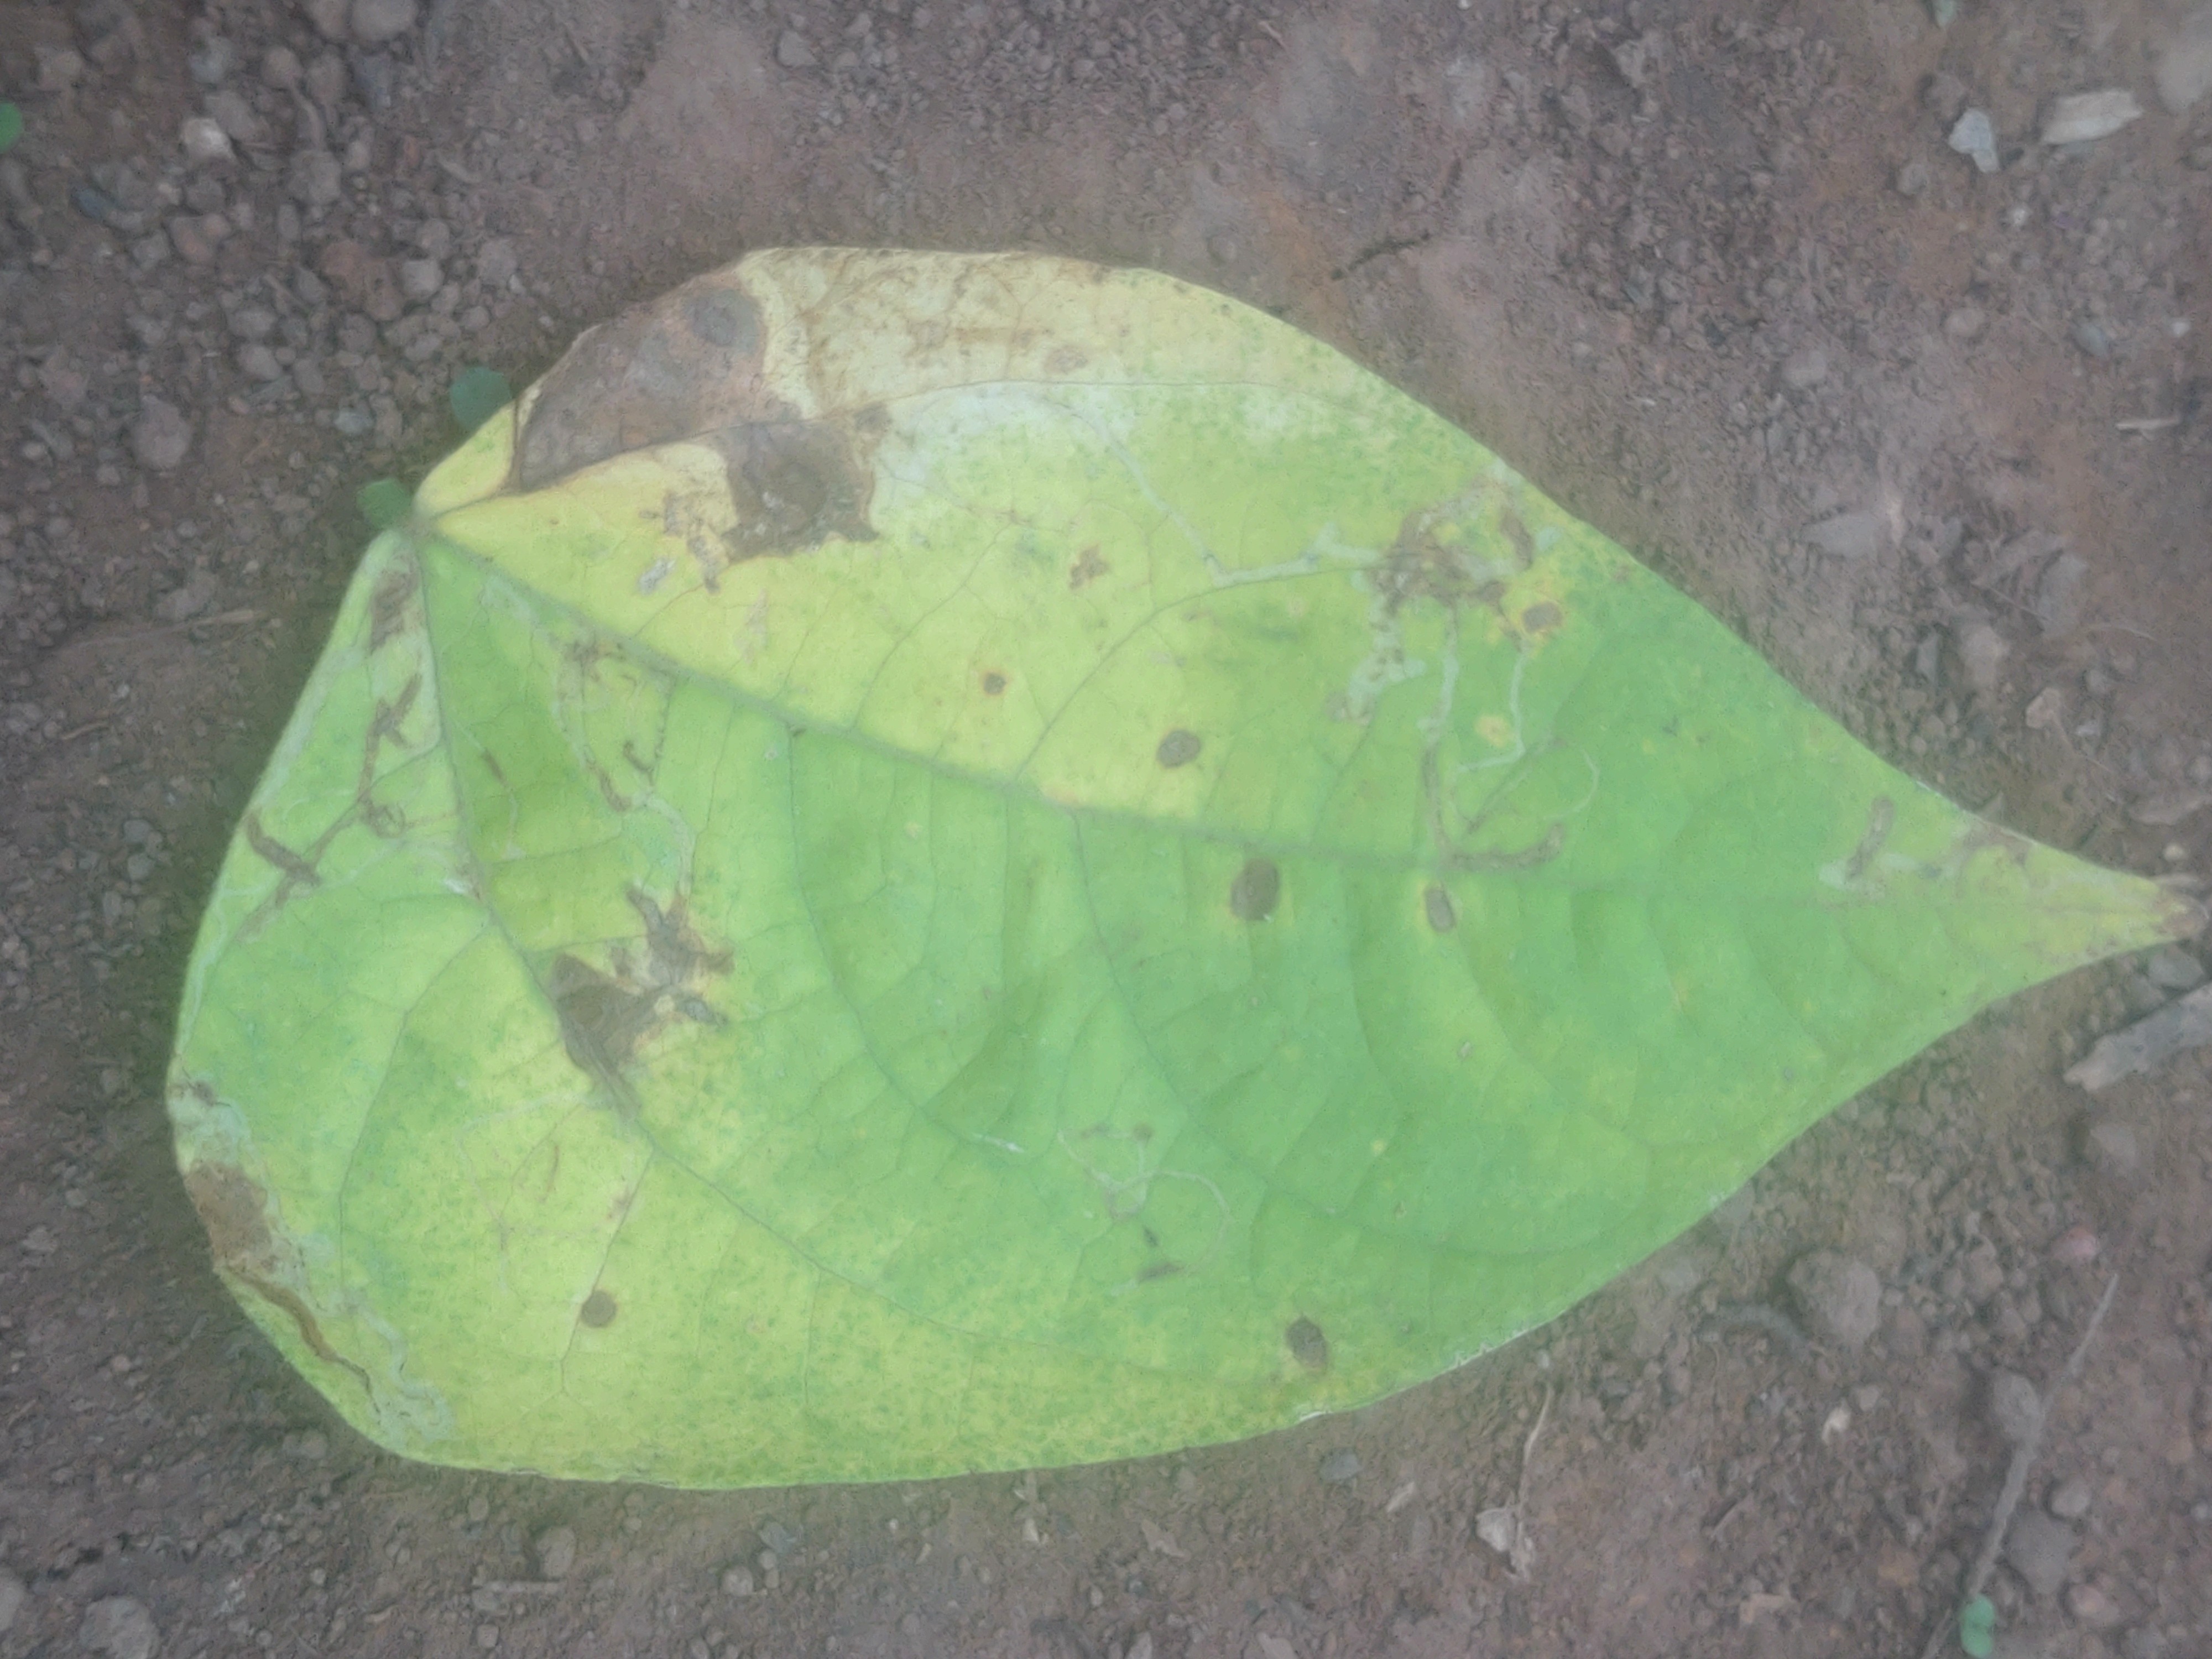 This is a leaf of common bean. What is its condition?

anthracnose
